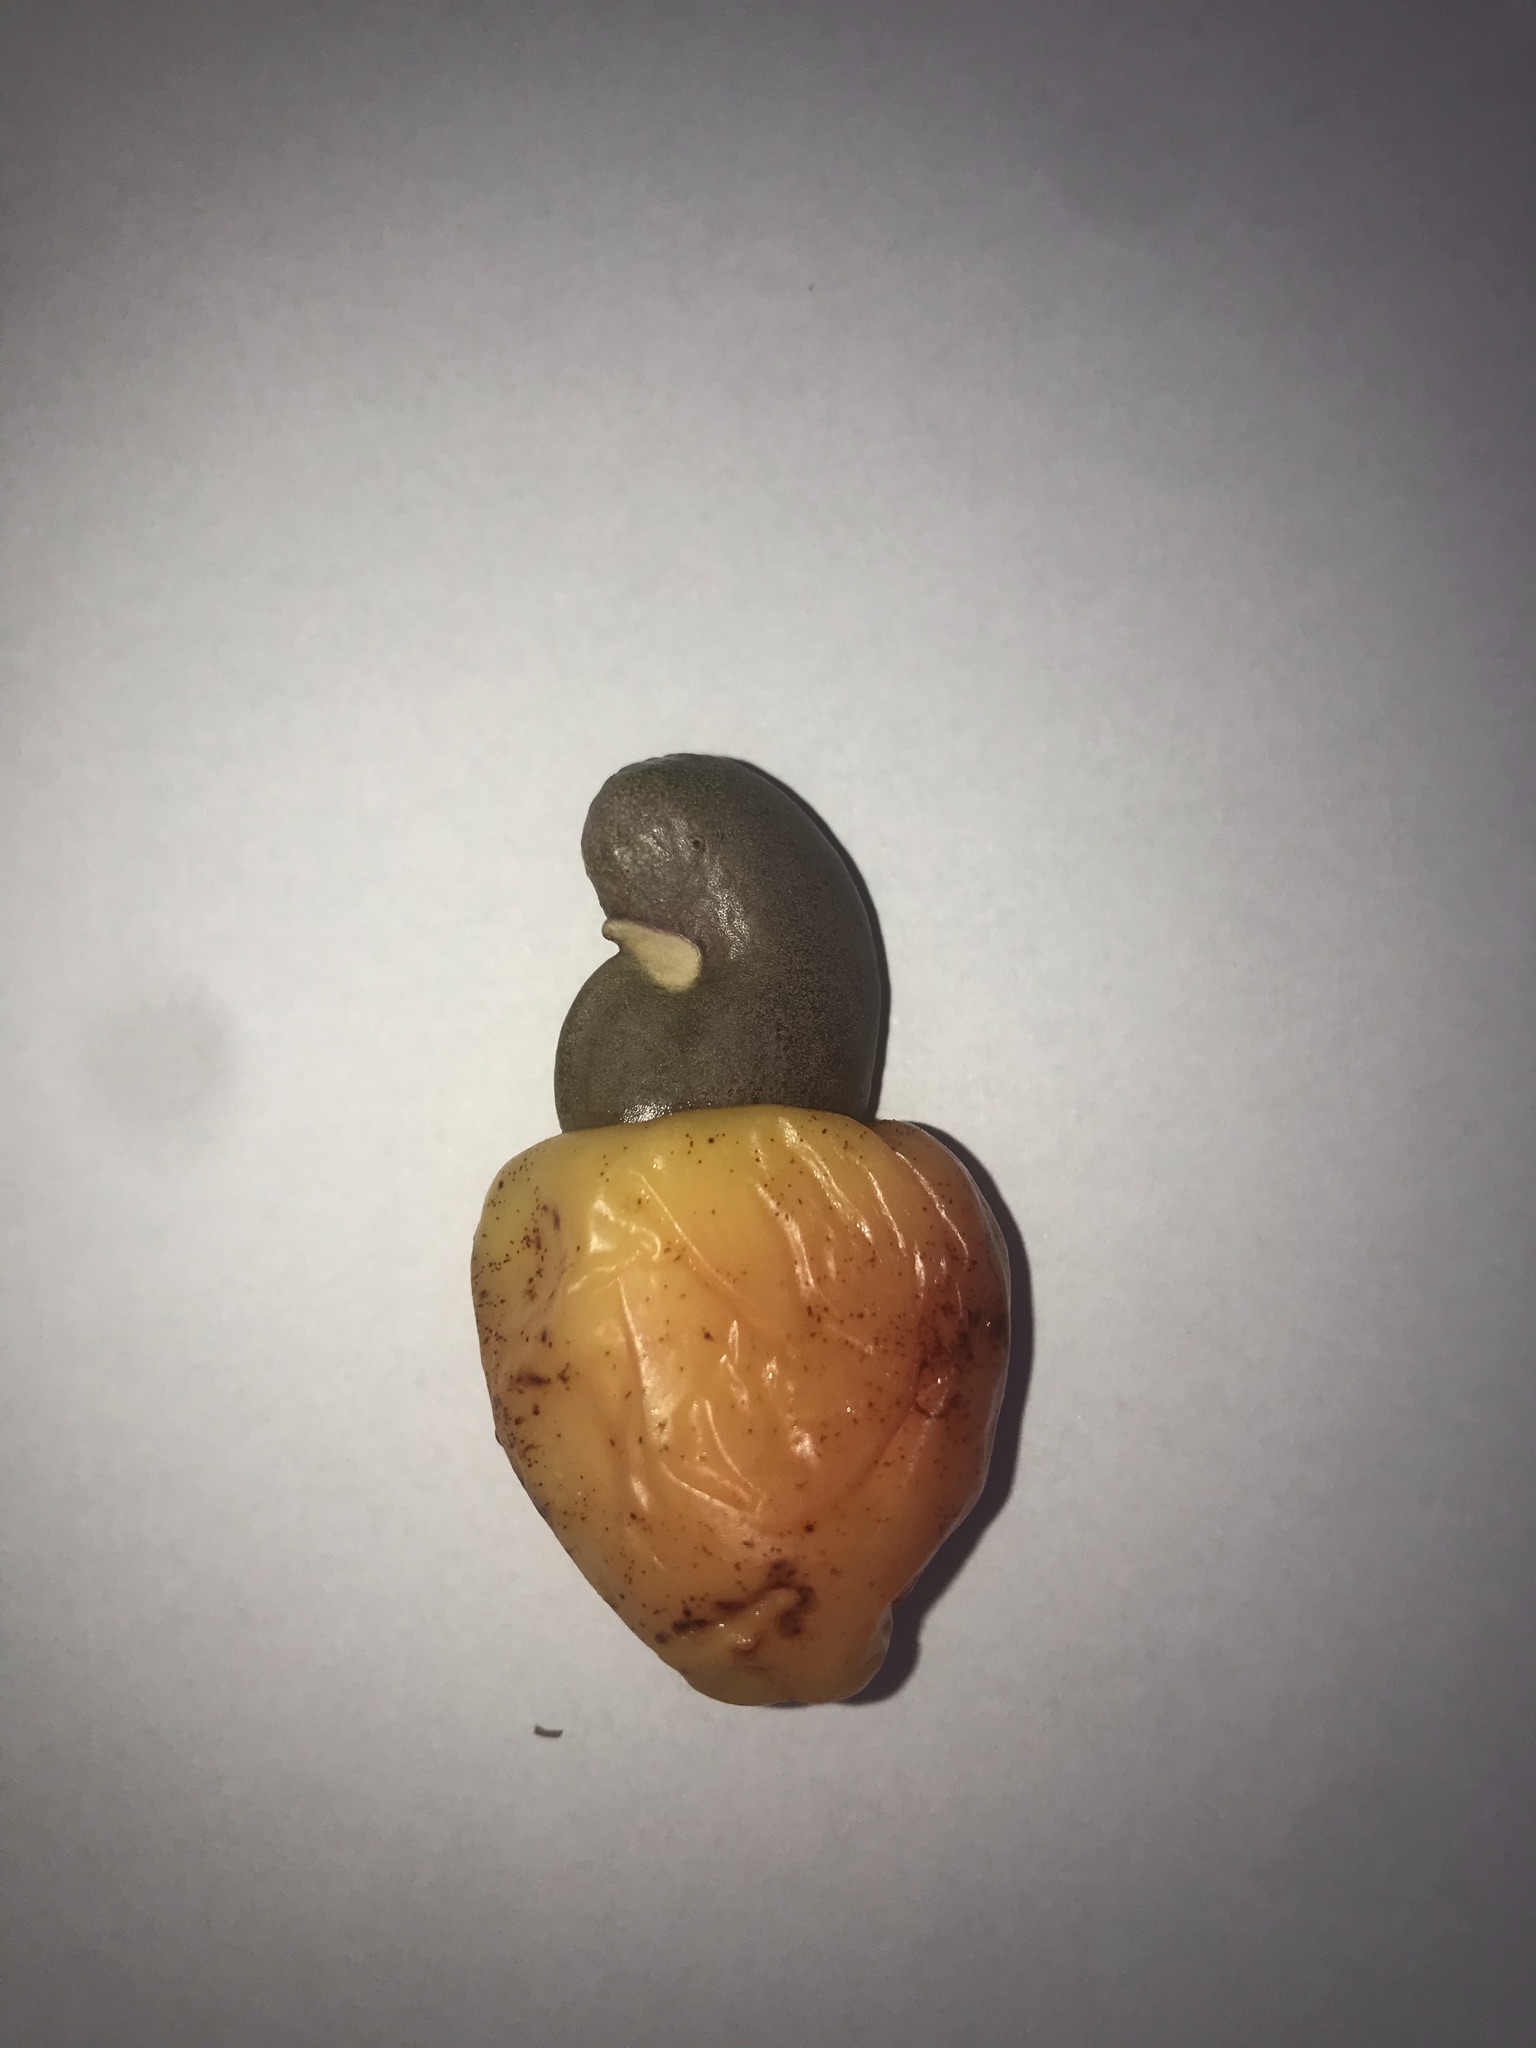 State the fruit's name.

caju vermelho
